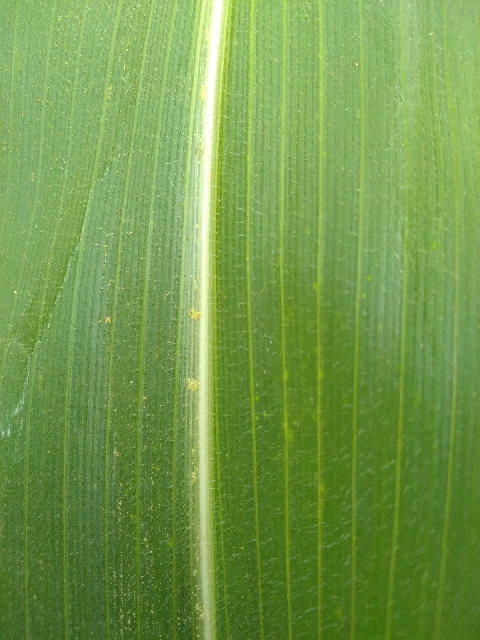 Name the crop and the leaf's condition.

maize, healthy
